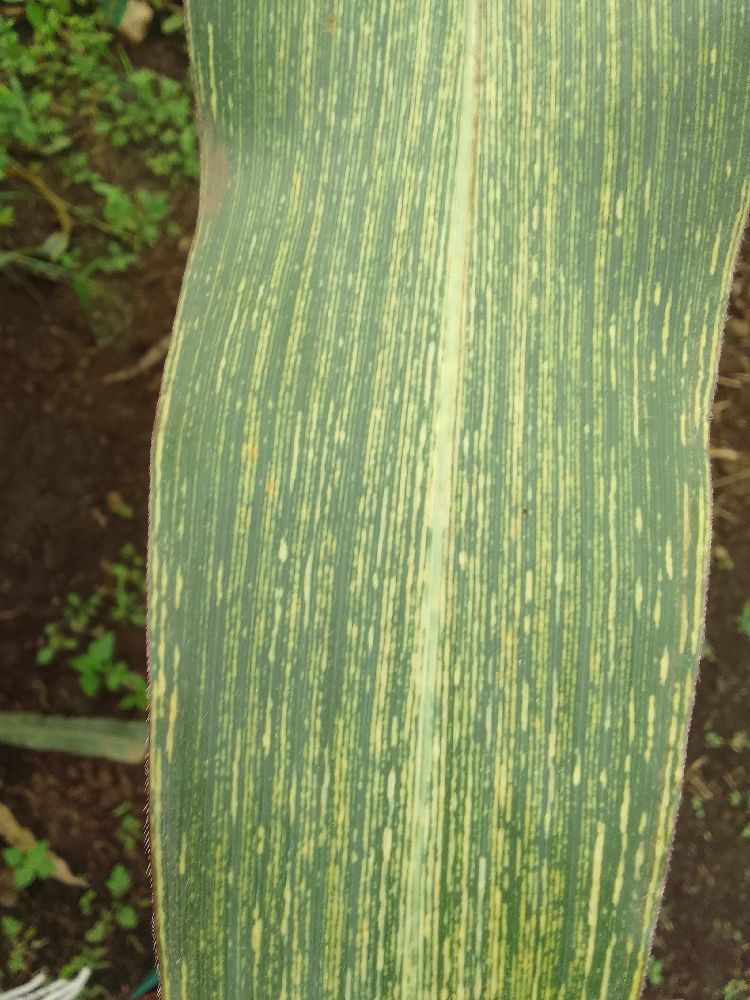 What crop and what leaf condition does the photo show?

maize, maize streak virus
